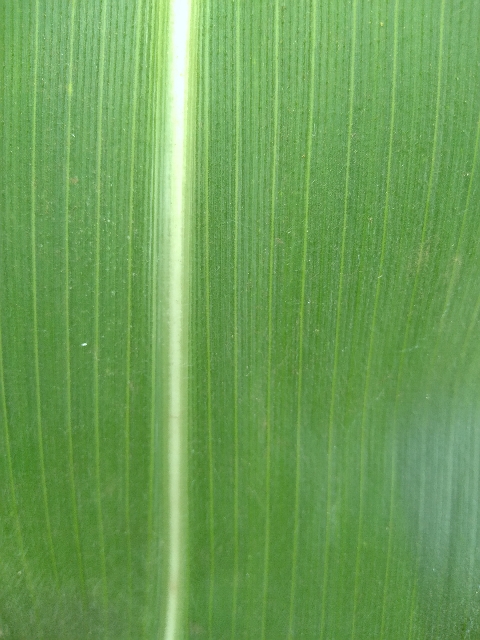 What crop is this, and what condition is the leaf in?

maize, healthy
